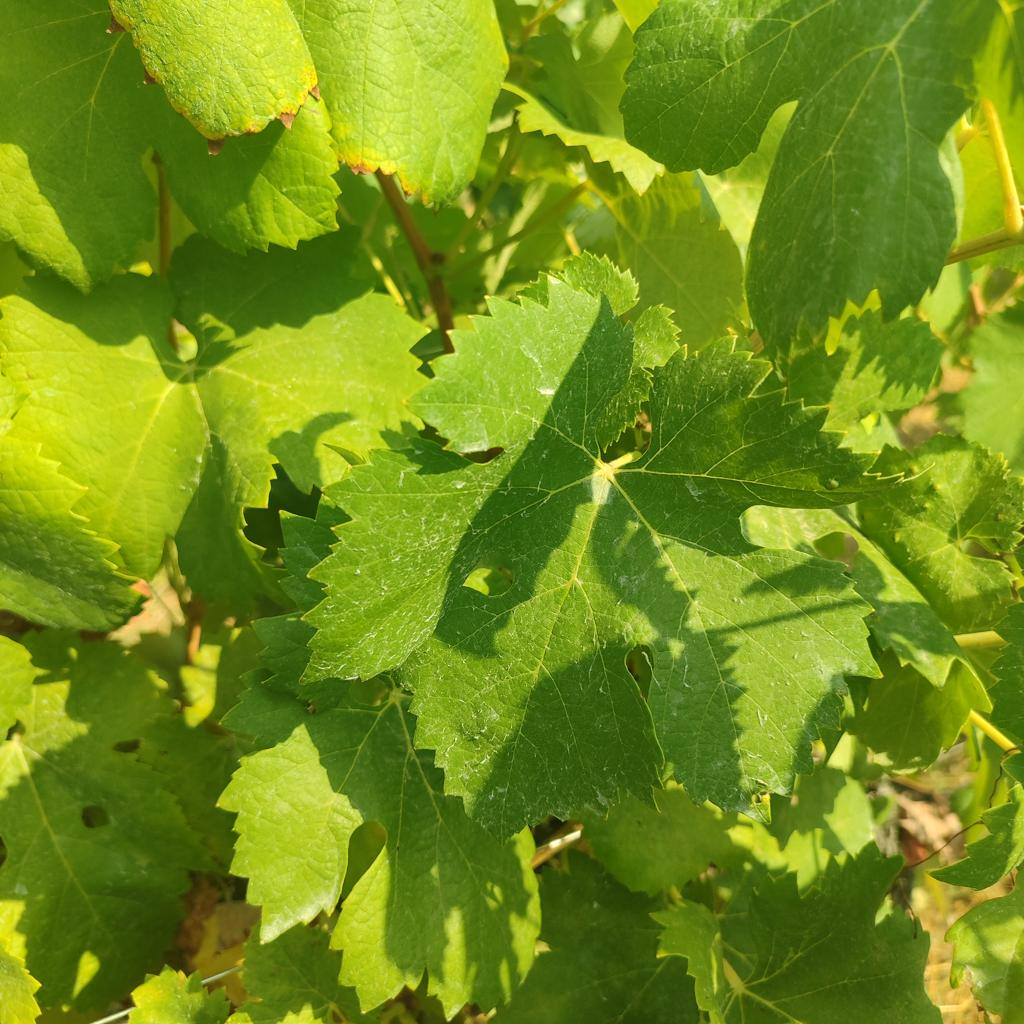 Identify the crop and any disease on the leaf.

grapevine, healthy
